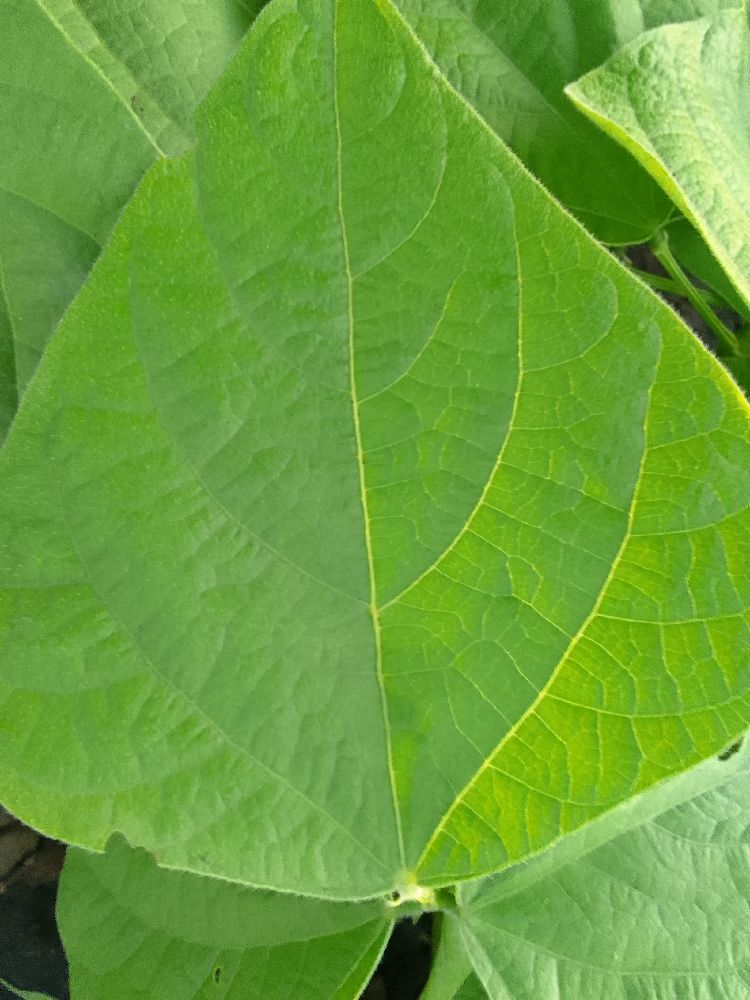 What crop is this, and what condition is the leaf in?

common bean, healthy
